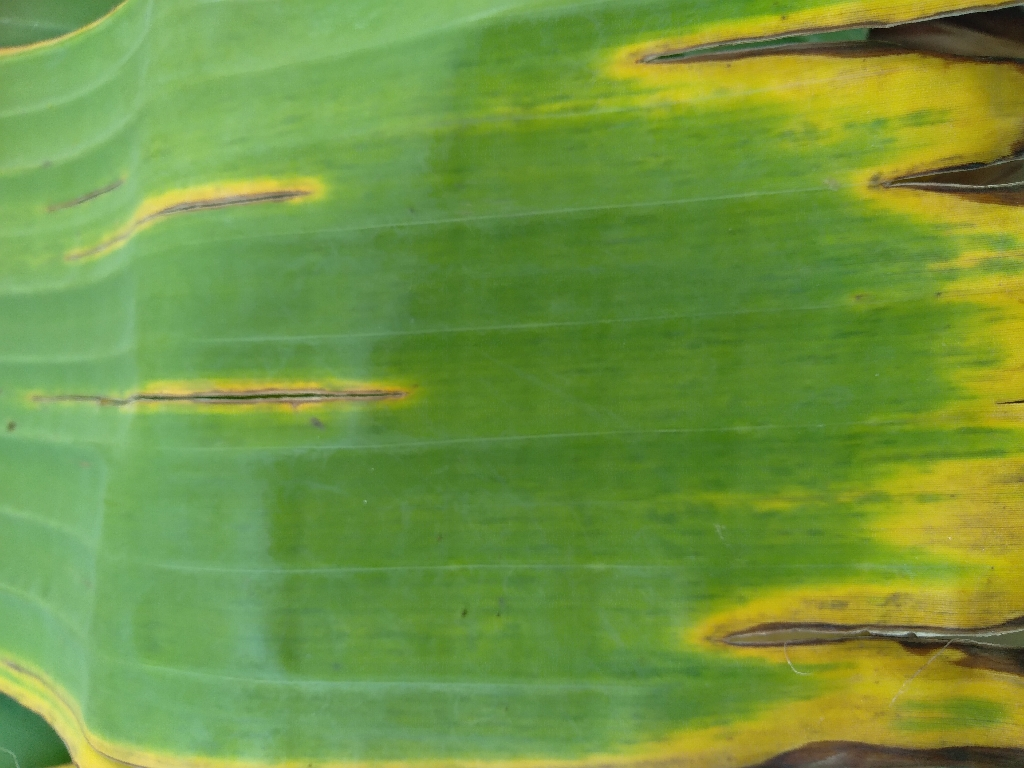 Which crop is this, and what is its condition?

banana, fusarium wilt race 1
